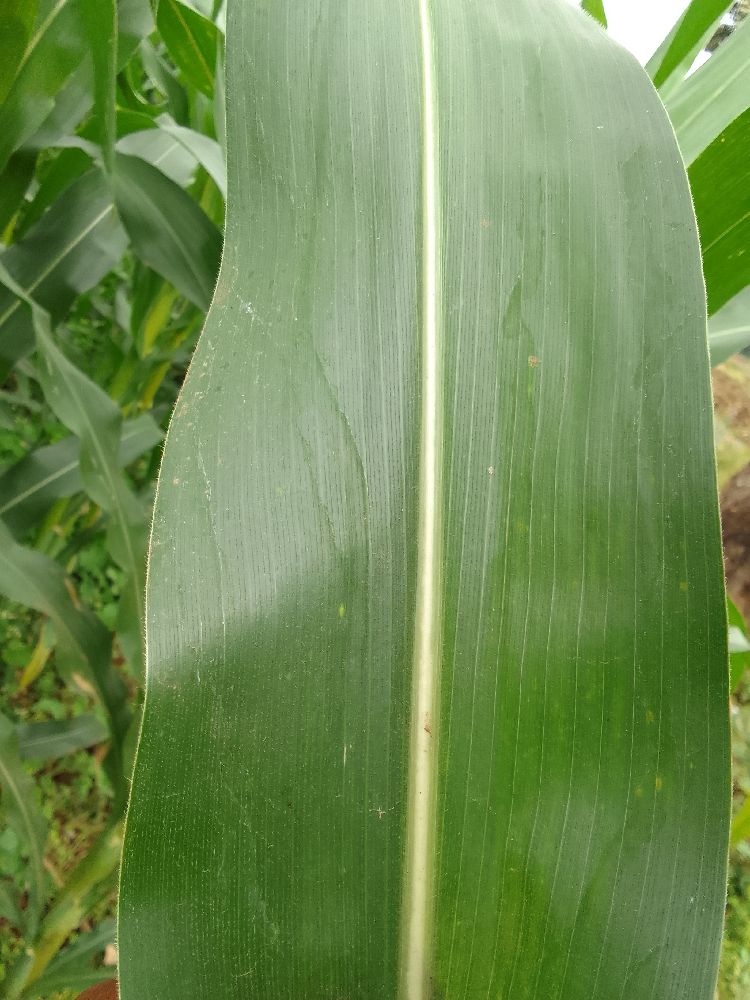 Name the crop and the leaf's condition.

maize, healthy
